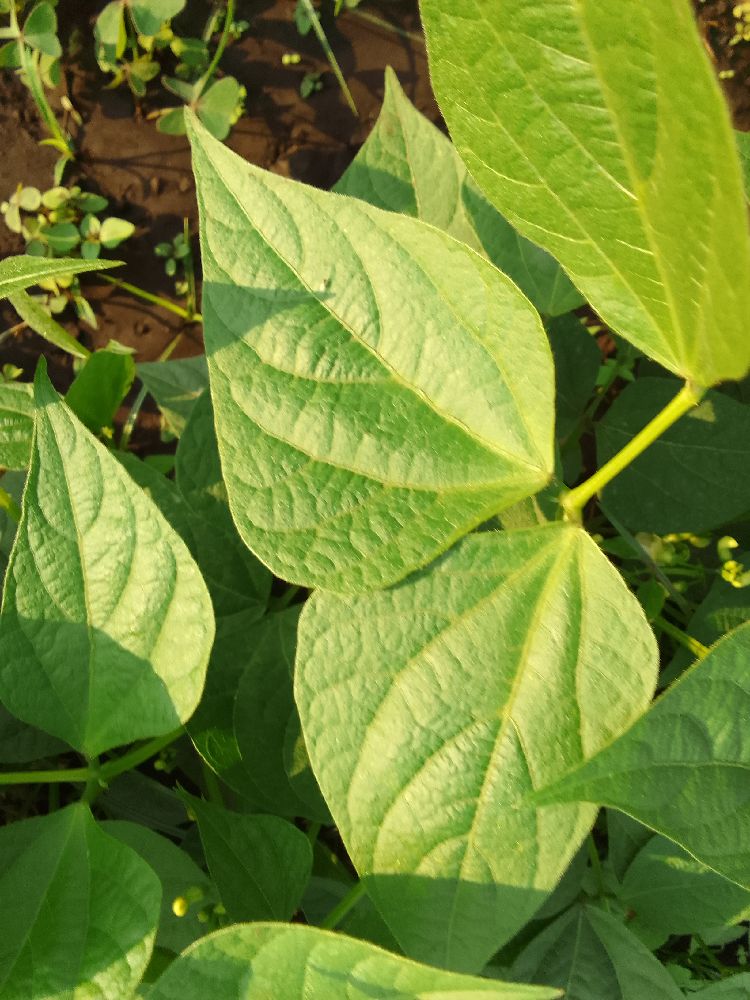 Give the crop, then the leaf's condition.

common bean, healthy
